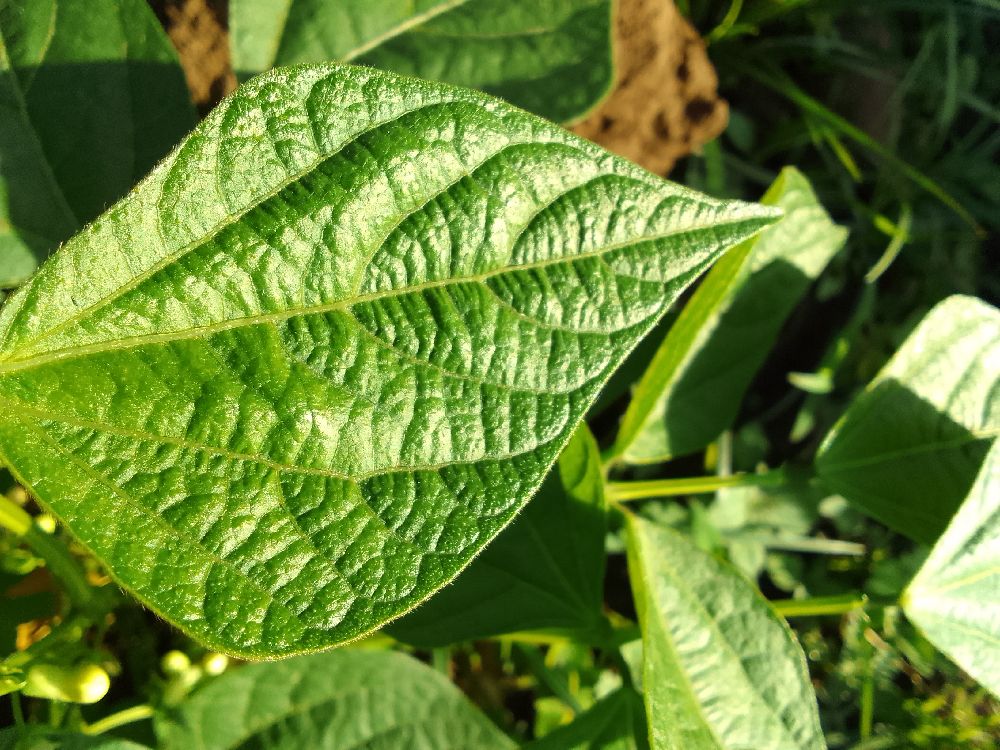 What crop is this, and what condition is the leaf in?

common bean, healthy
